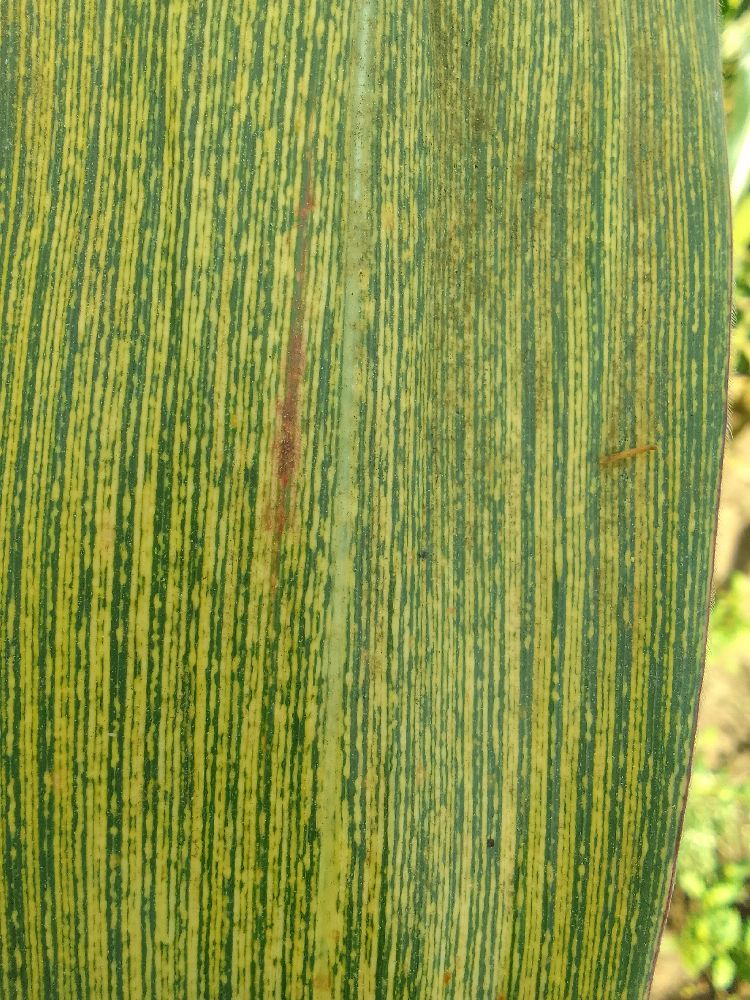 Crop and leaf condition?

maize, maize streak virus
